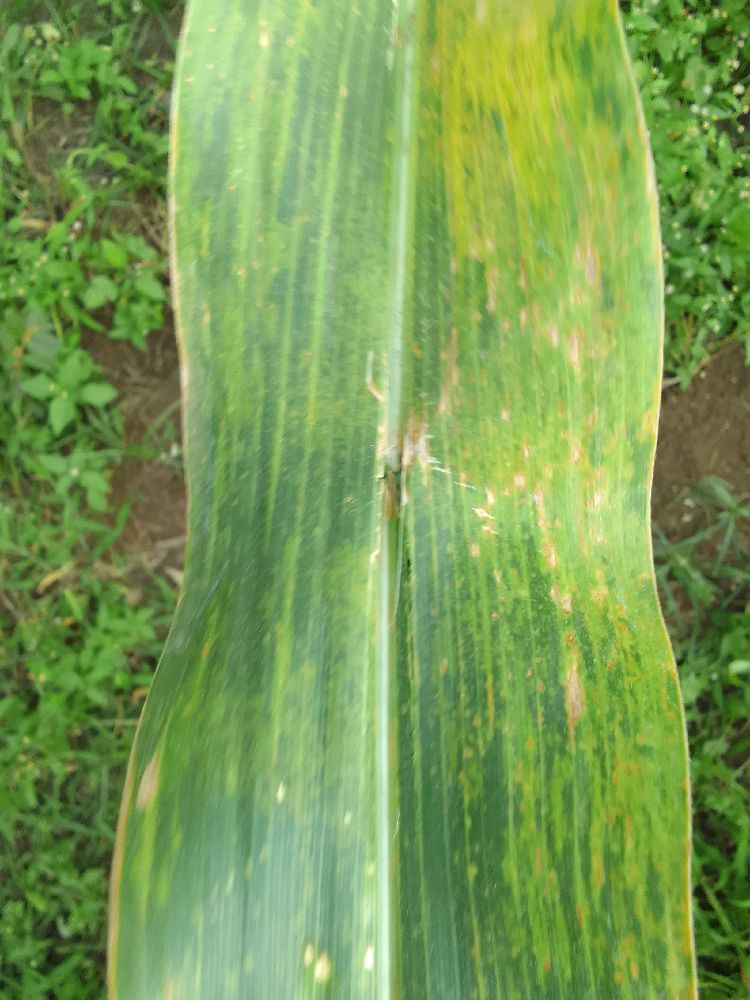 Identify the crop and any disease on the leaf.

maize, maize lethal necrosis
